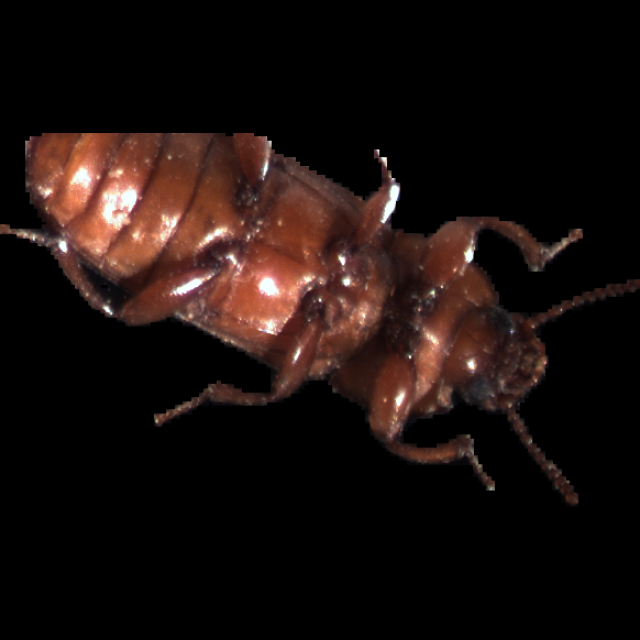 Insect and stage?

mealworm beetle
